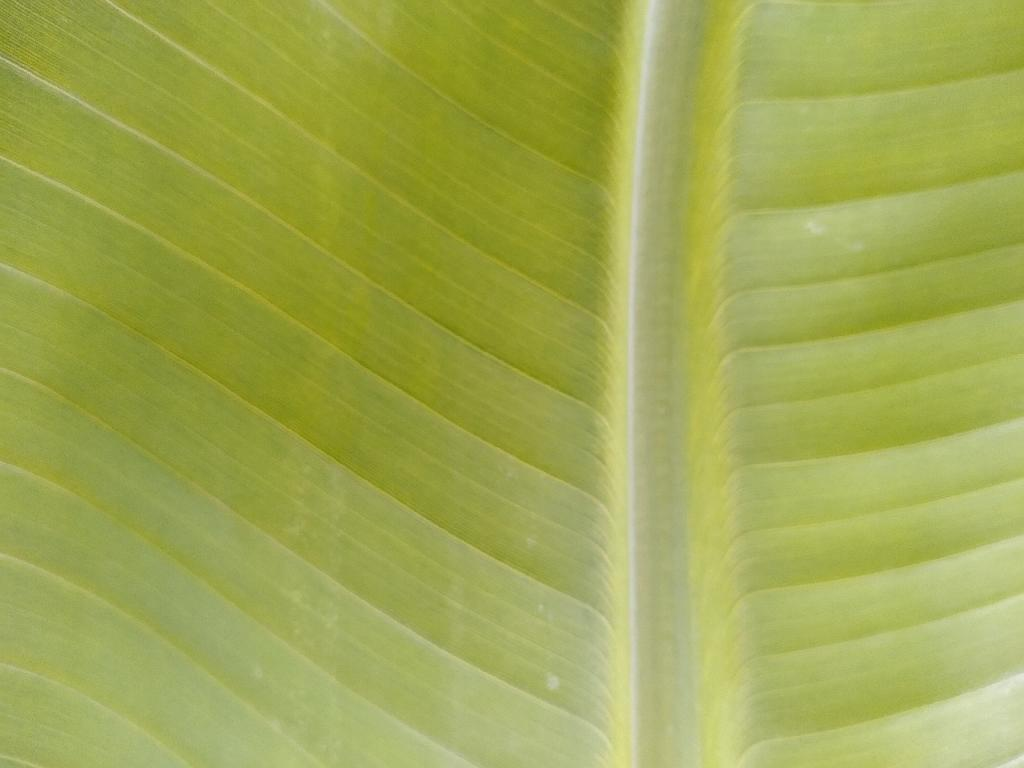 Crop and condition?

banana, healthy
